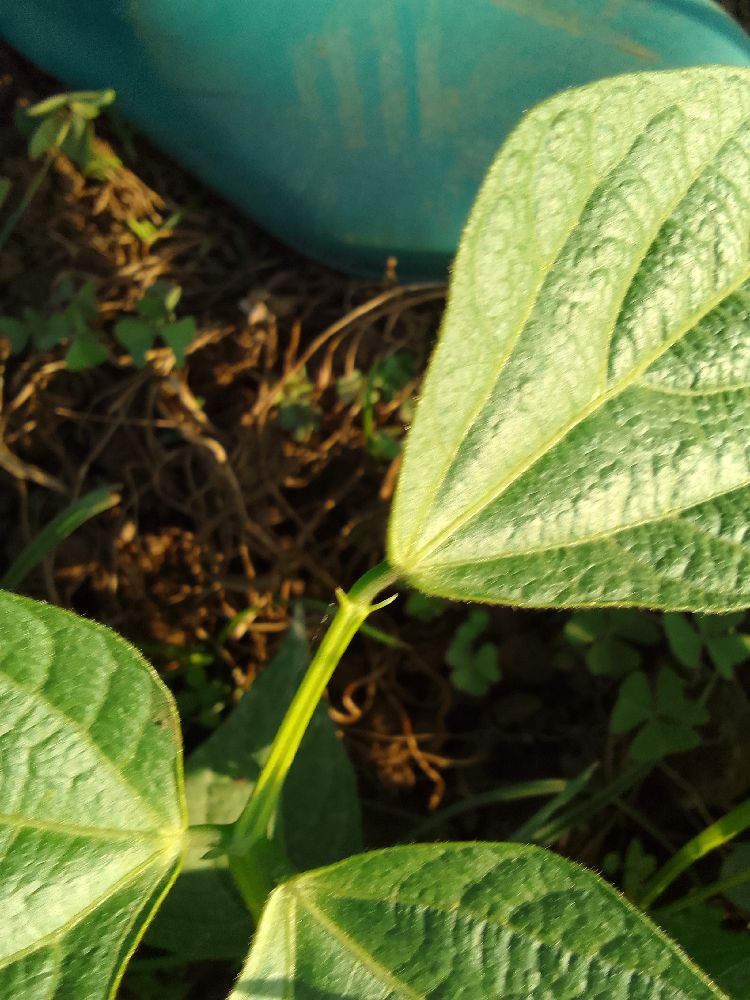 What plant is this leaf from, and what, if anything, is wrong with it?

common bean, healthy
